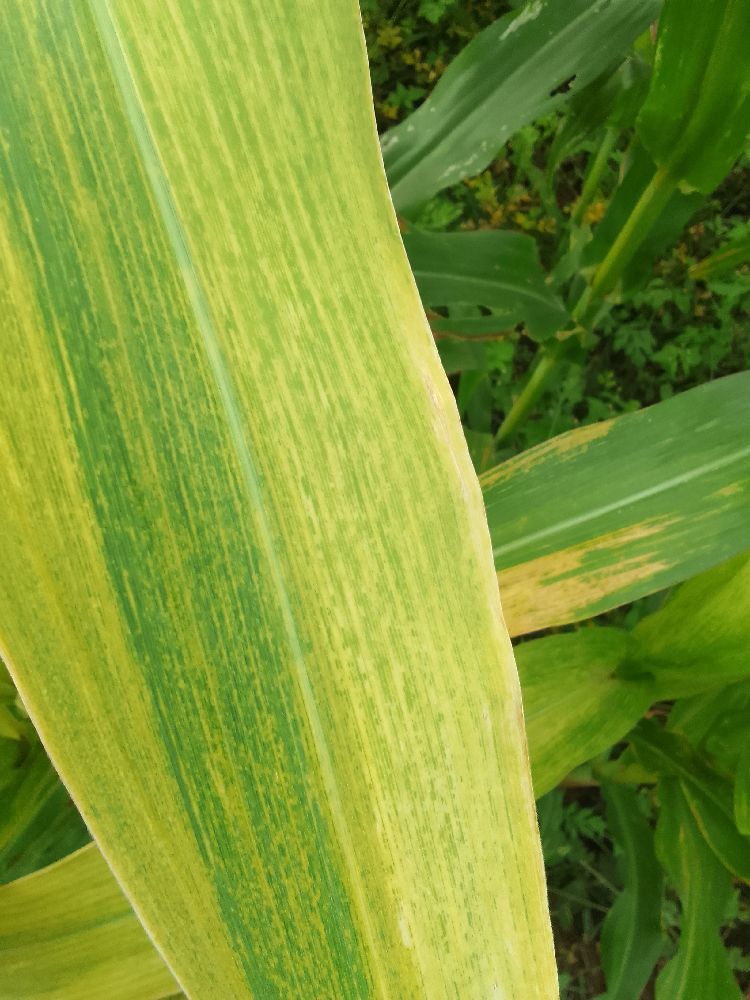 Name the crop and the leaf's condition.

maize, maize lethal necrosis
